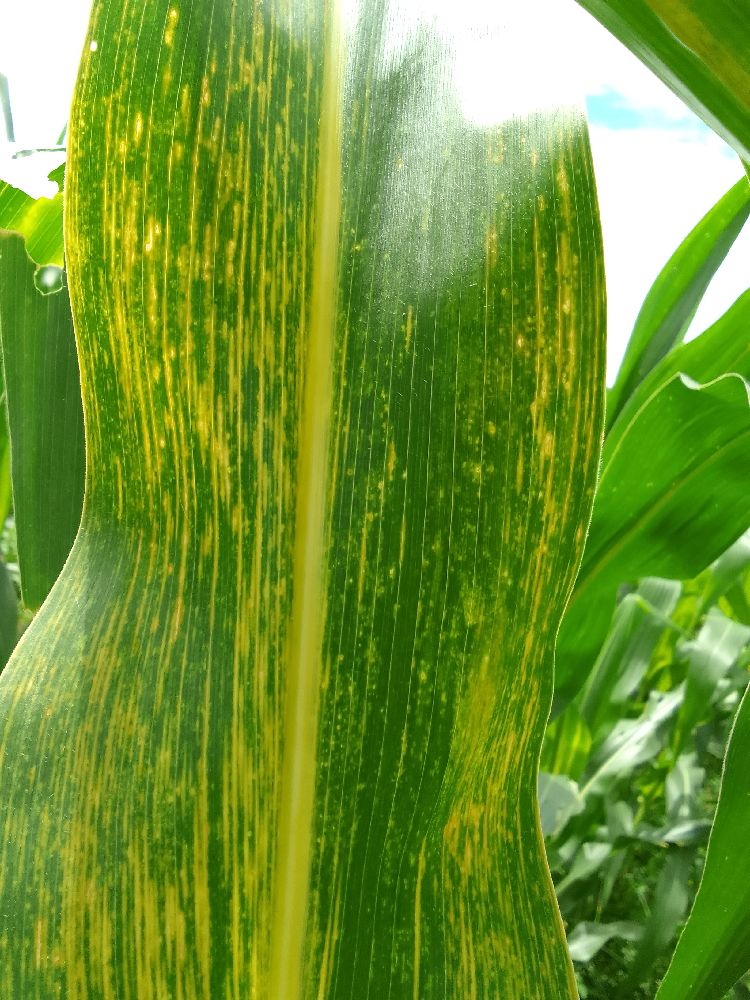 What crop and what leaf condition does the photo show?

maize, maize lethal necrosis
